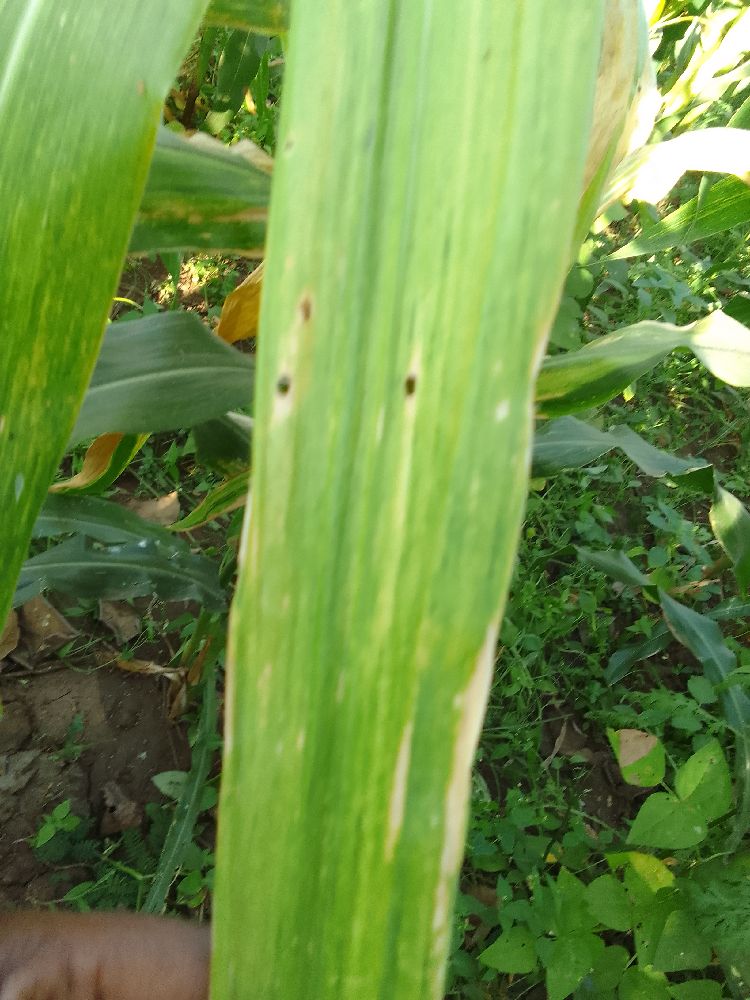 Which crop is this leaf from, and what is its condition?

maize, maize lethal necrosis
